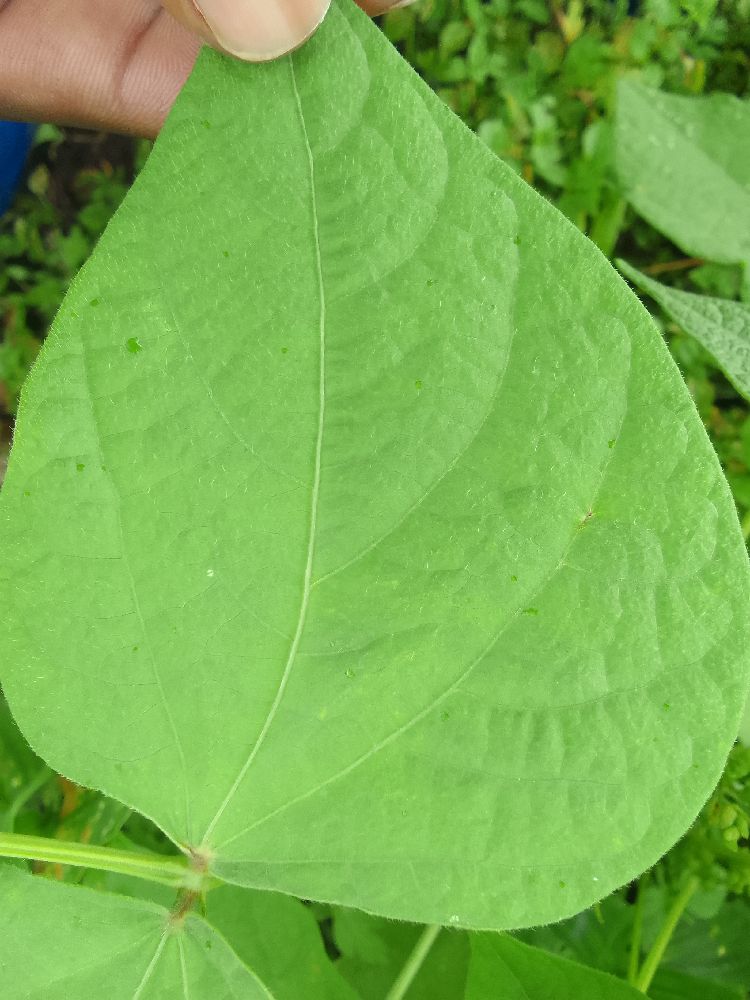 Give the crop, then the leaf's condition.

common bean, healthy
